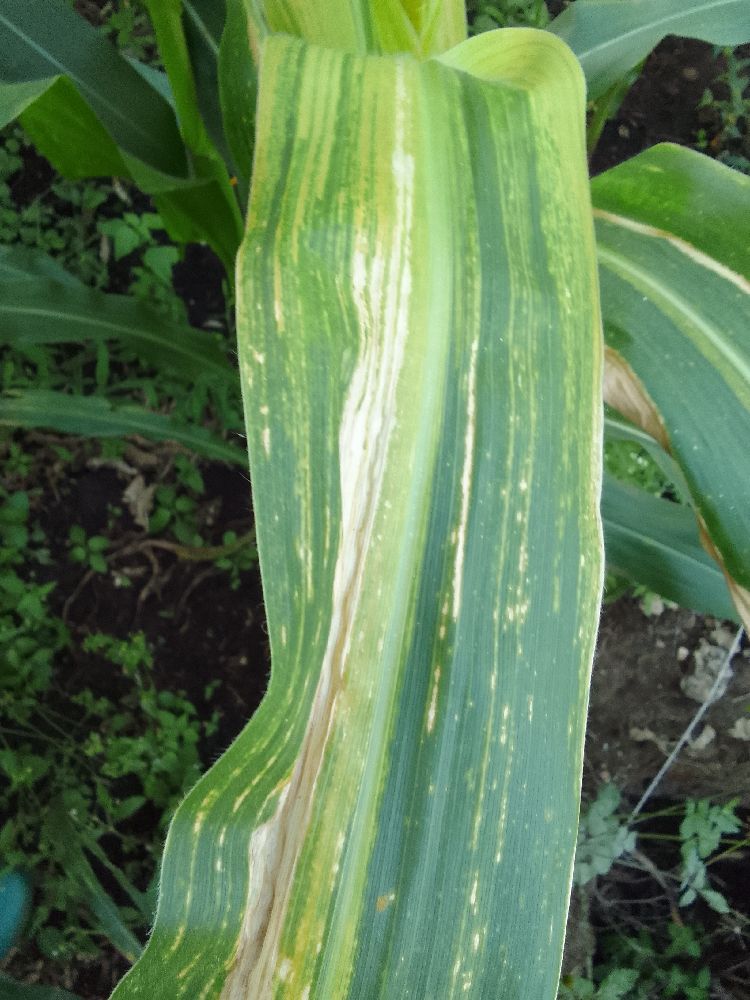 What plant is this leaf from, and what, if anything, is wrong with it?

maize, maize lethal necrosis
